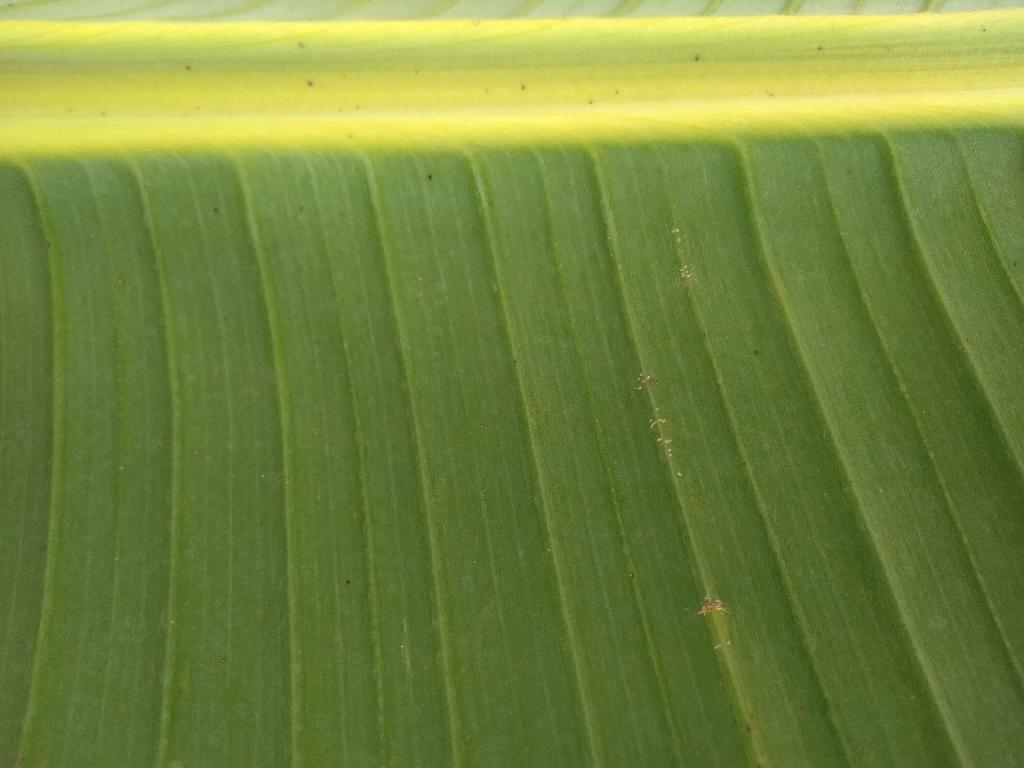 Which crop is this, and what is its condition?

banana, healthy
